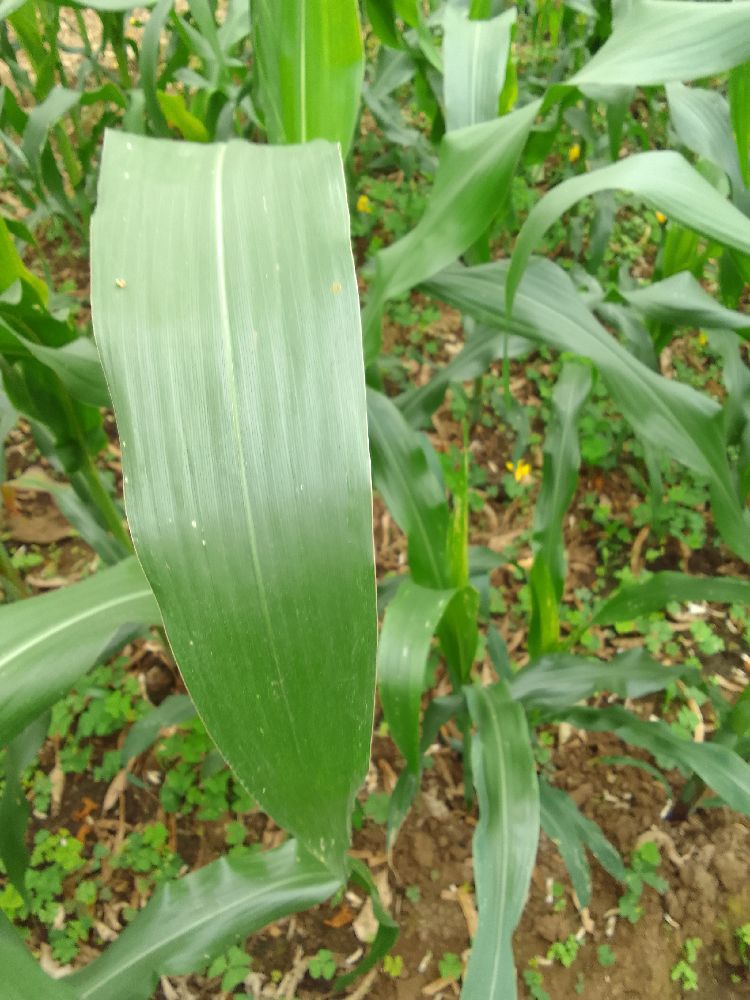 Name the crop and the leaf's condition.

maize, healthy
